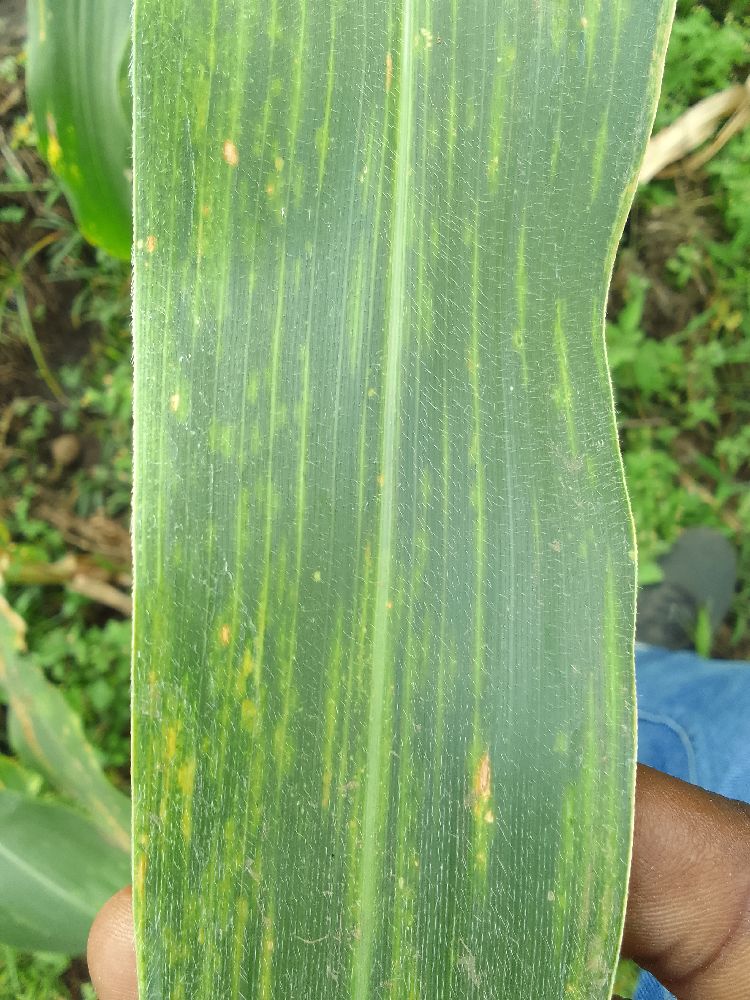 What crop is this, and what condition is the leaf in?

maize, maize lethal necrosis
